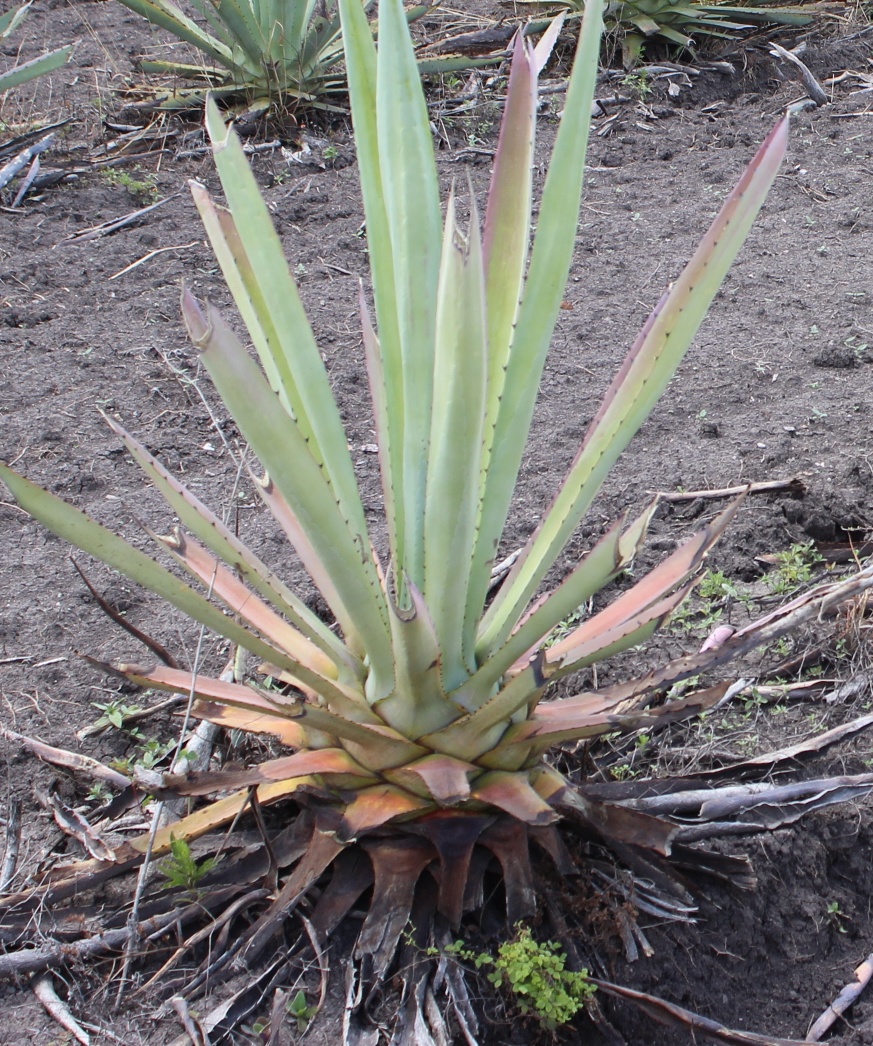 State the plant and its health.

agave, sick
